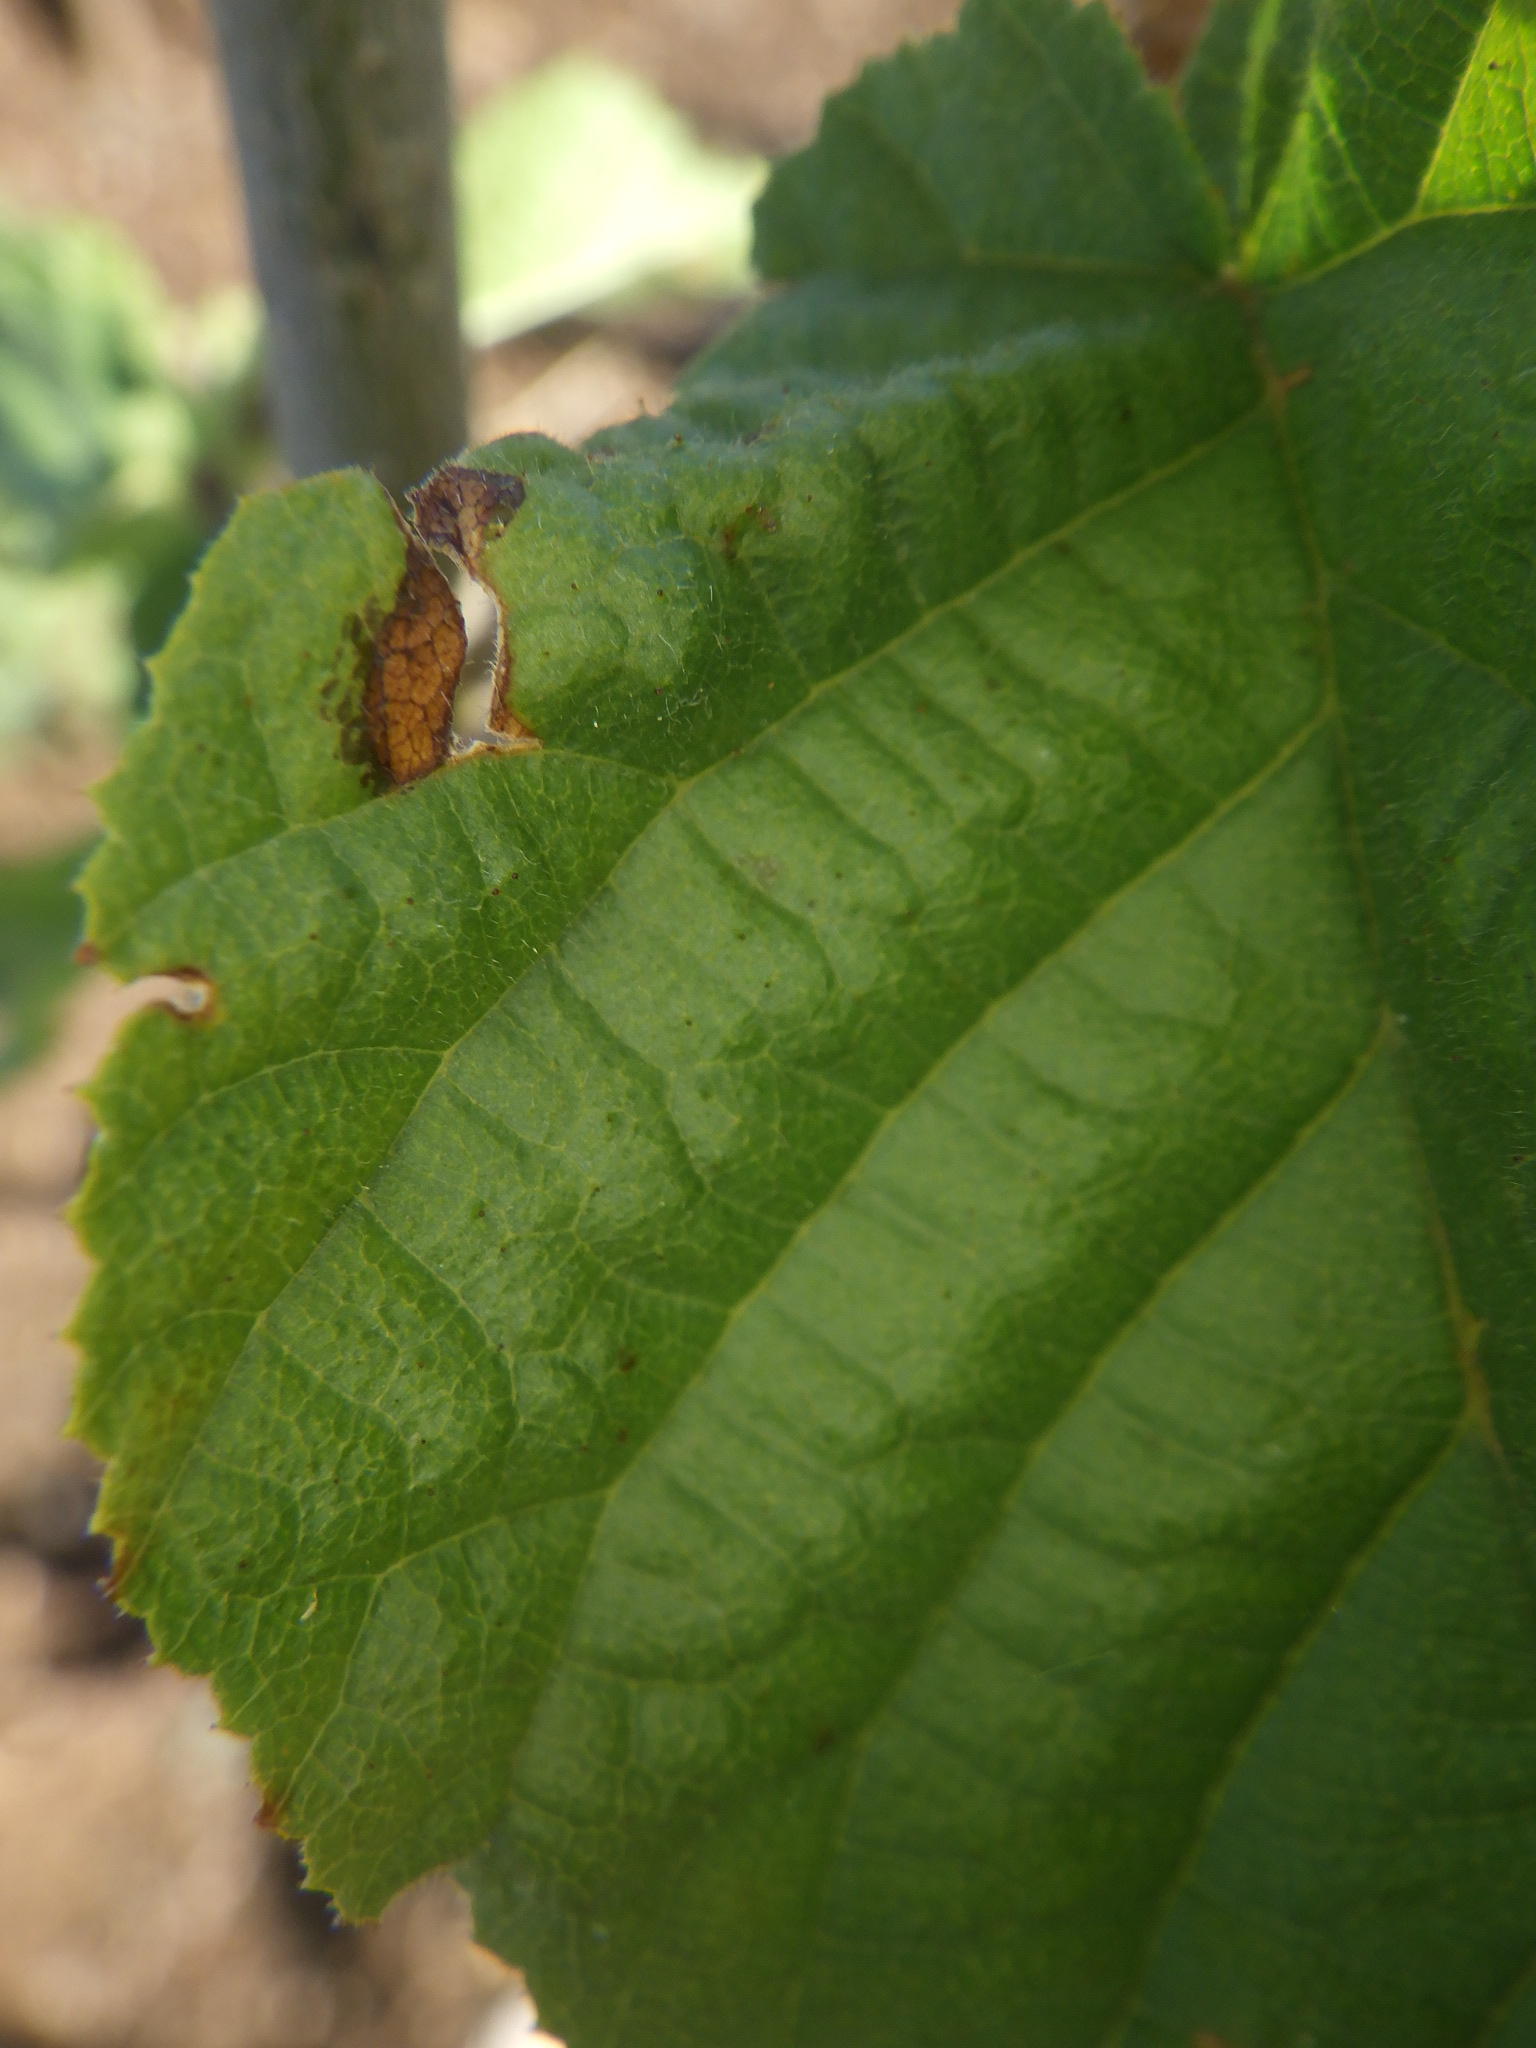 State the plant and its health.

hazel, bacterial spot
